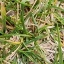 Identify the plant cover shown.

grass
